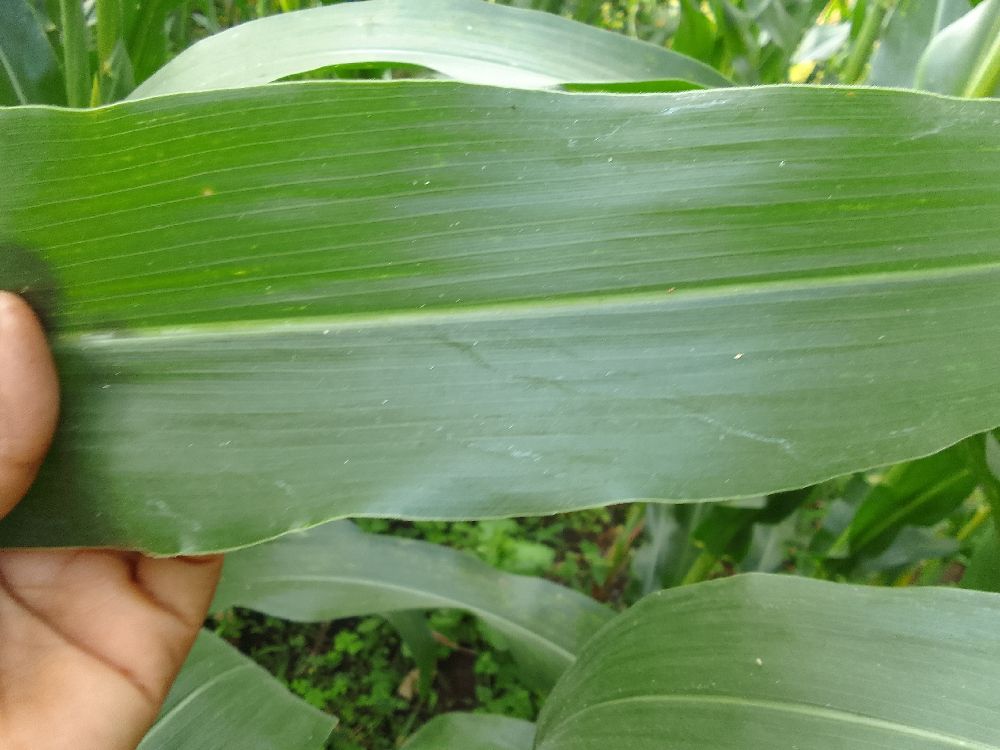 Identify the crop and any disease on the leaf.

maize, healthy
